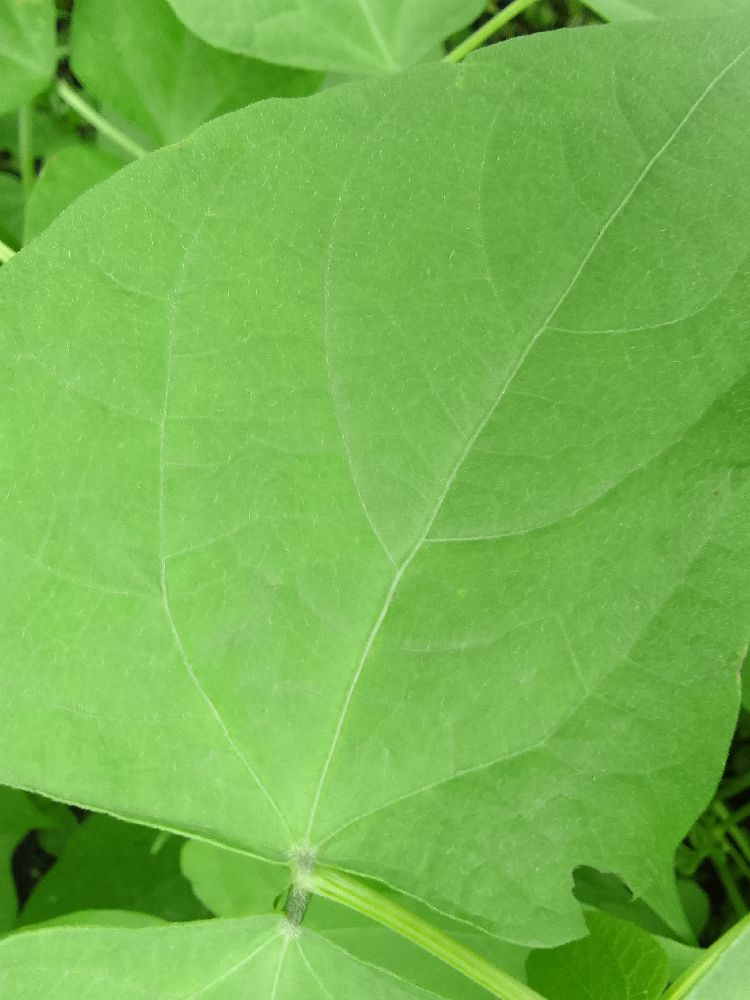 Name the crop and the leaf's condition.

common bean, healthy
